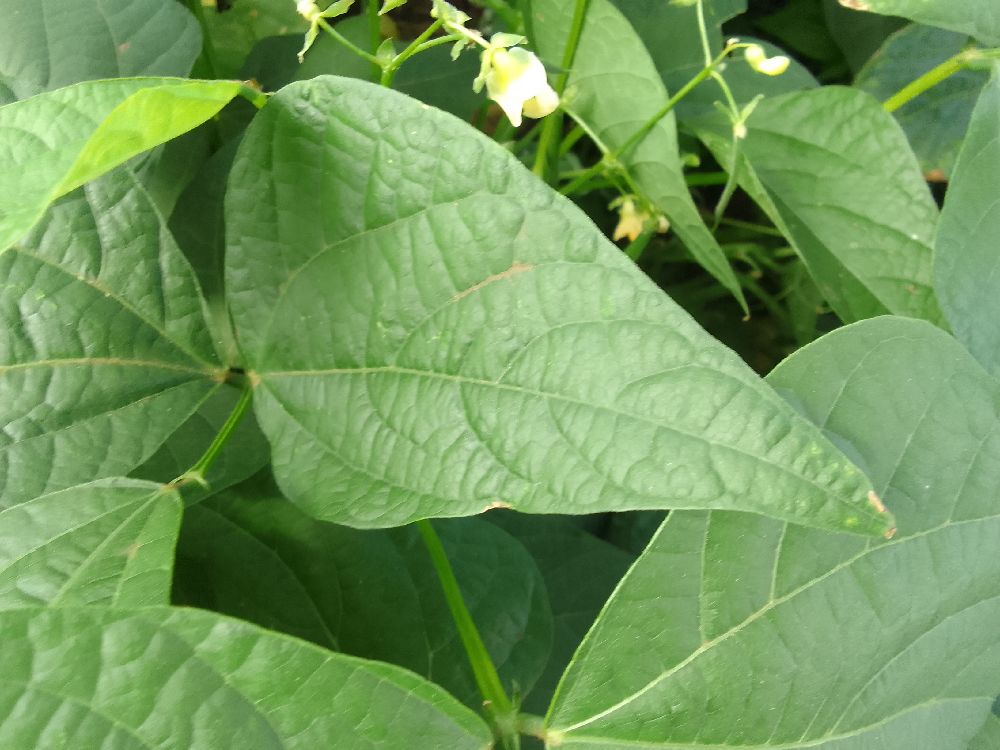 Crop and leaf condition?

common bean, healthy
